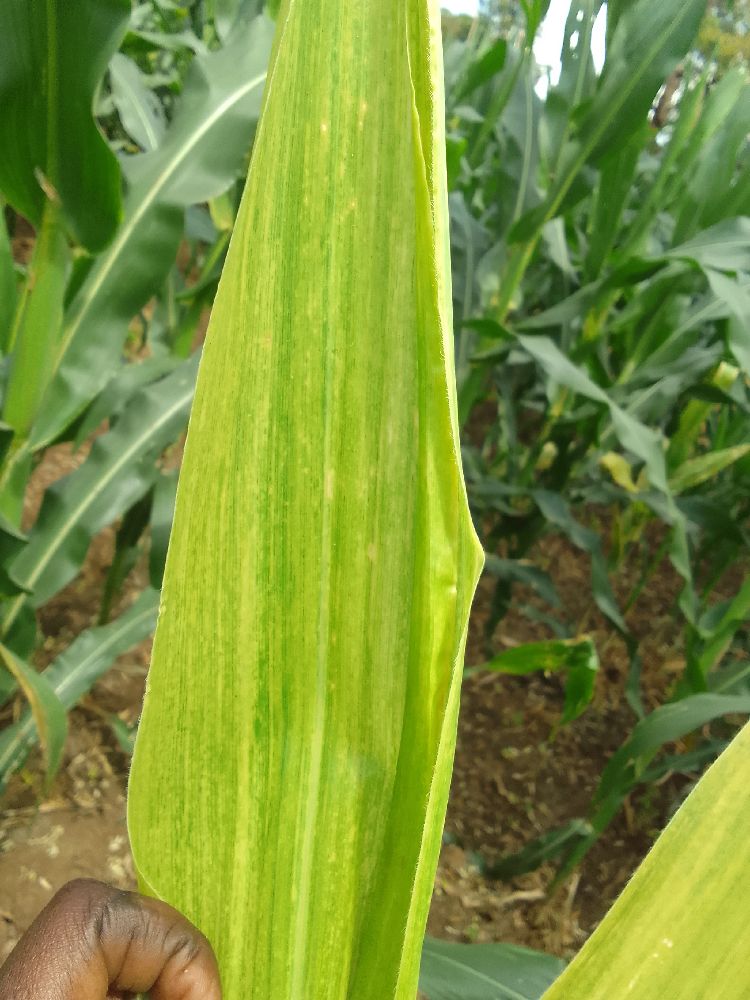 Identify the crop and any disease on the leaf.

maize, maize lethal necrosis
